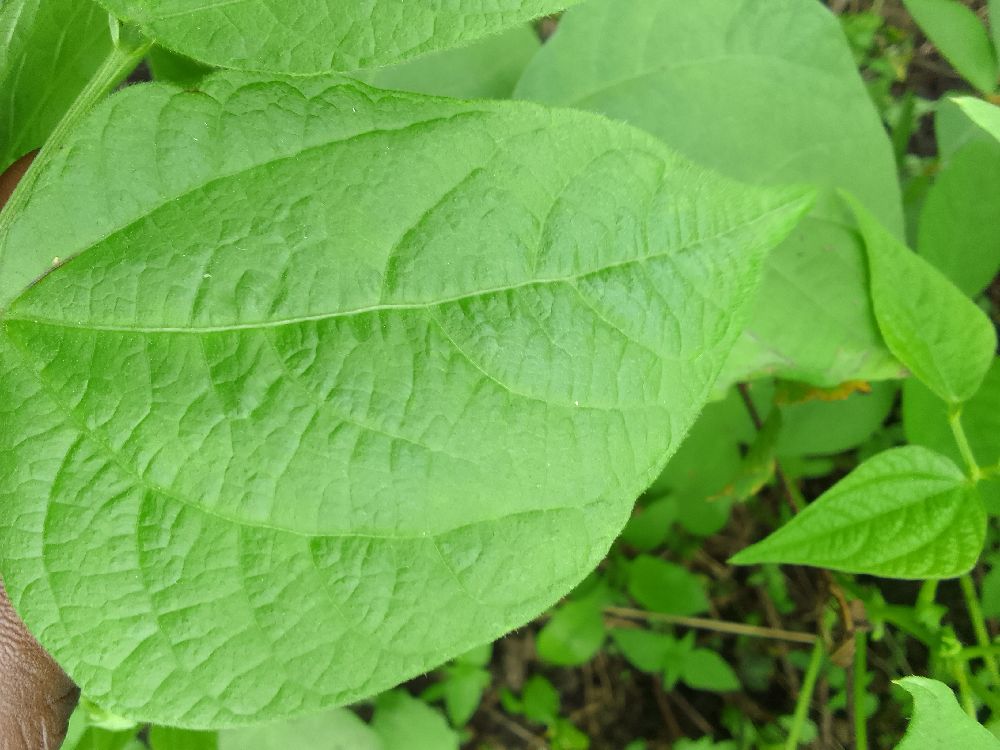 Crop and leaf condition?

common bean, healthy
